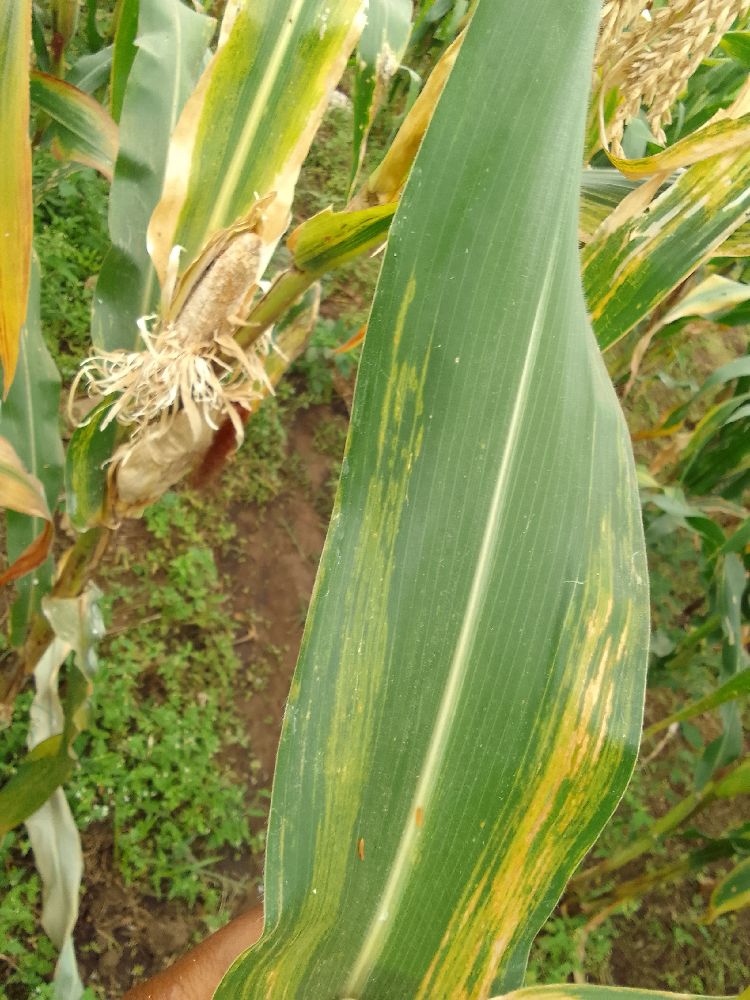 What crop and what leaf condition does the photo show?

maize, maize lethal necrosis
